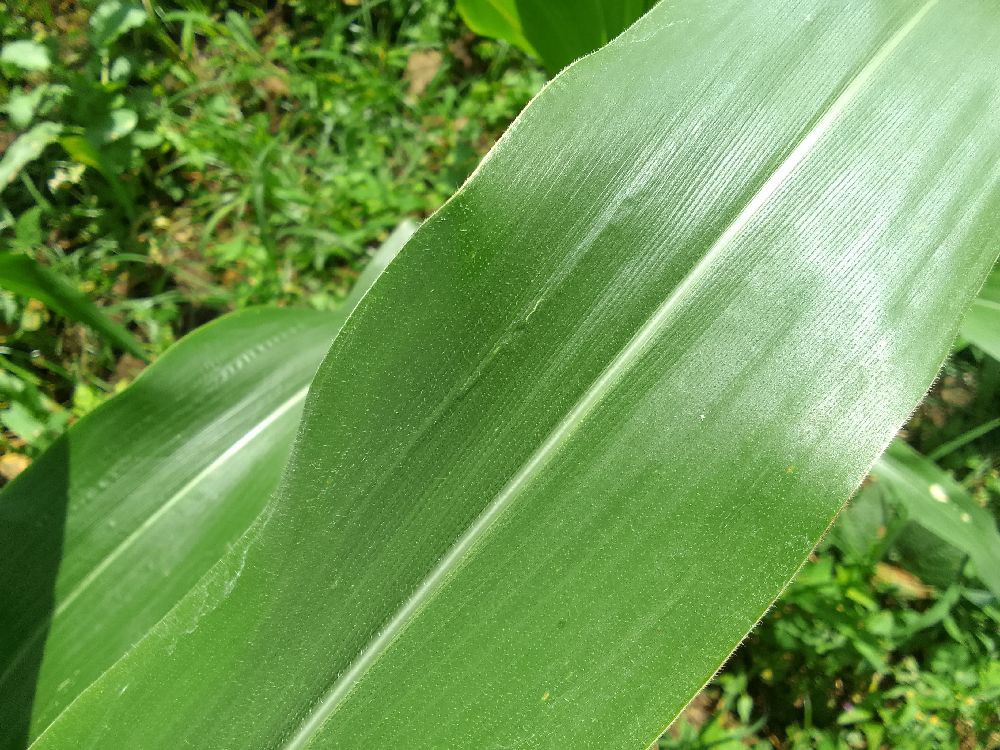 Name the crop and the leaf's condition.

maize, healthy
